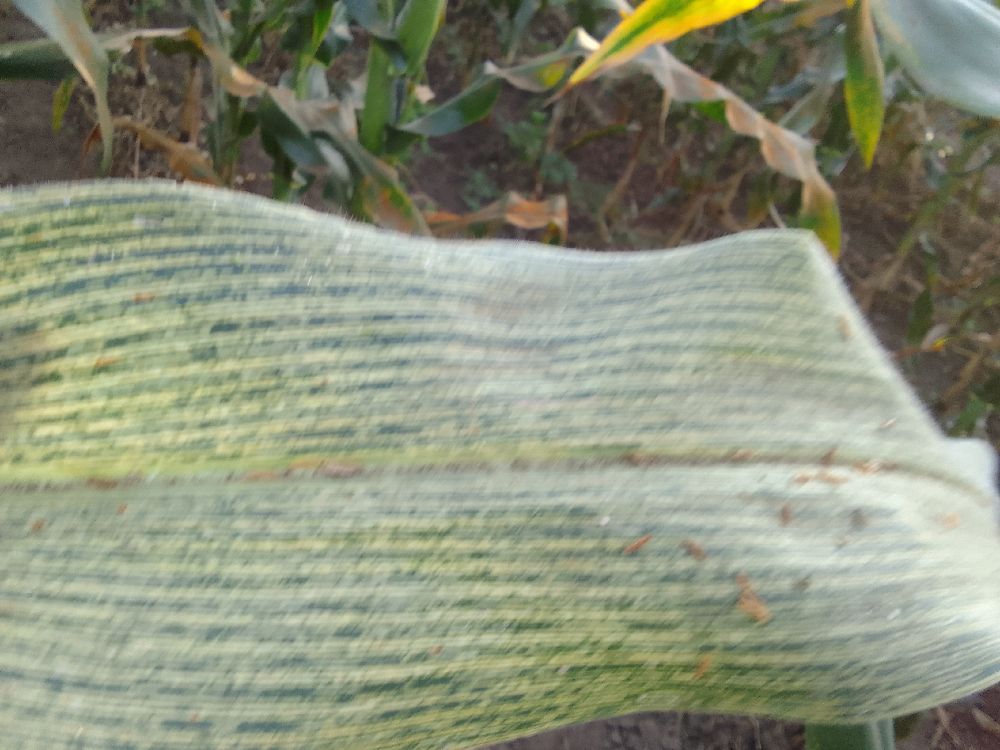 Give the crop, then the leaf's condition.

maize, maize streak virus
